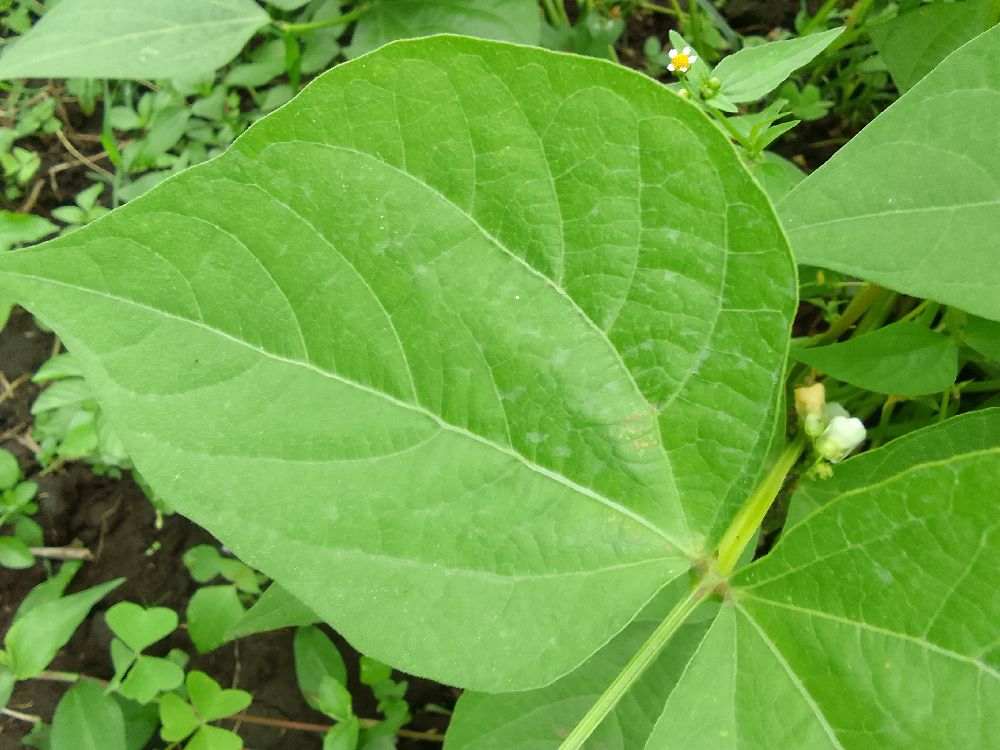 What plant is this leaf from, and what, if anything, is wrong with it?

common bean, healthy
